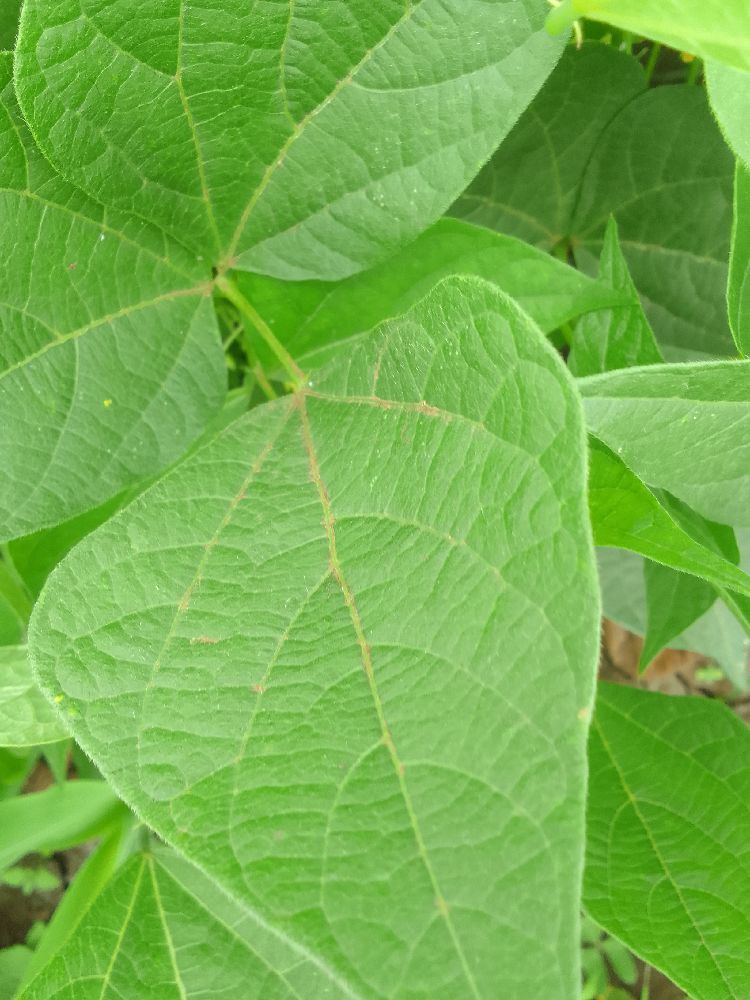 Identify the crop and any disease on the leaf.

common bean, healthy
